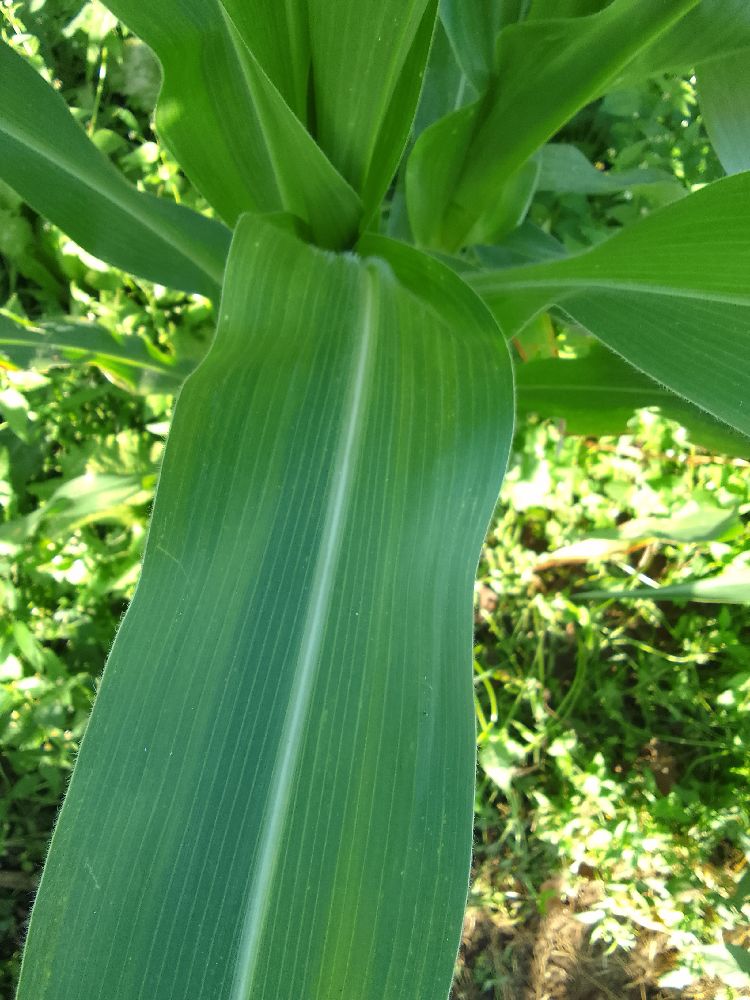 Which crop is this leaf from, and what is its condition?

maize, healthy
